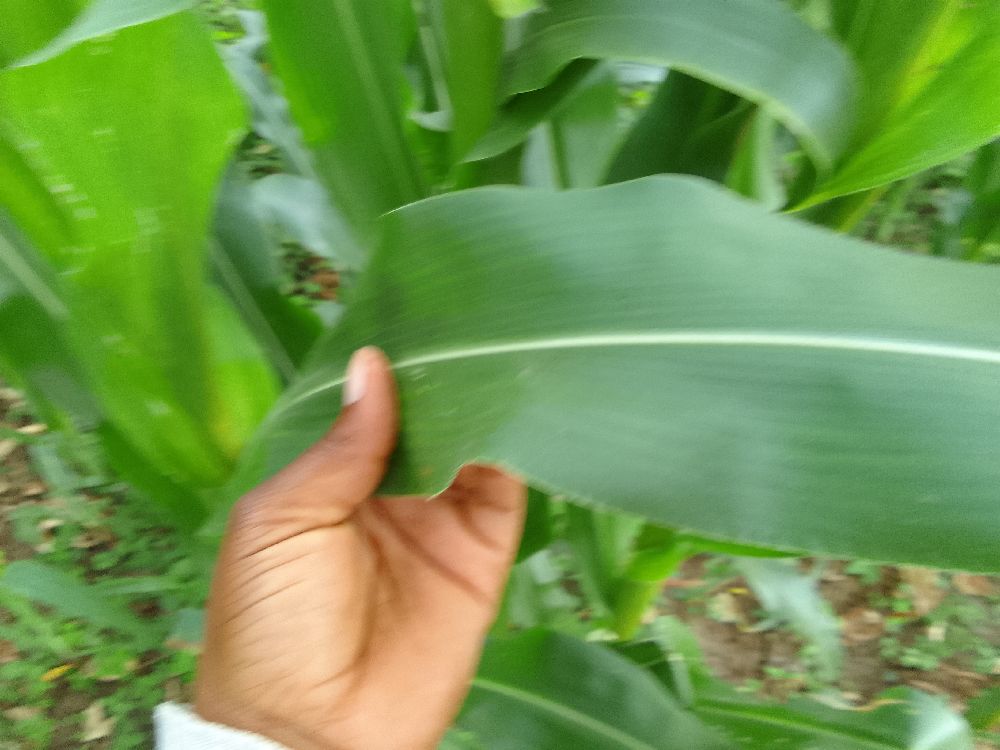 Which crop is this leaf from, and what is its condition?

maize, healthy
